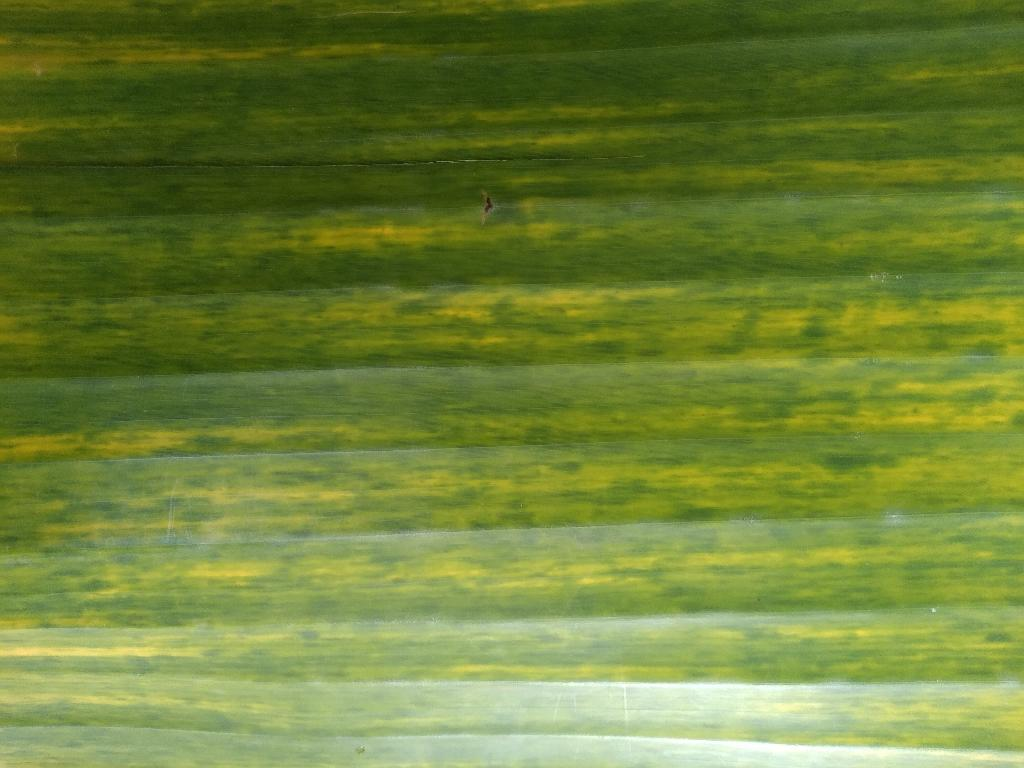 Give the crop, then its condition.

banana, fusarium wilt race 1
